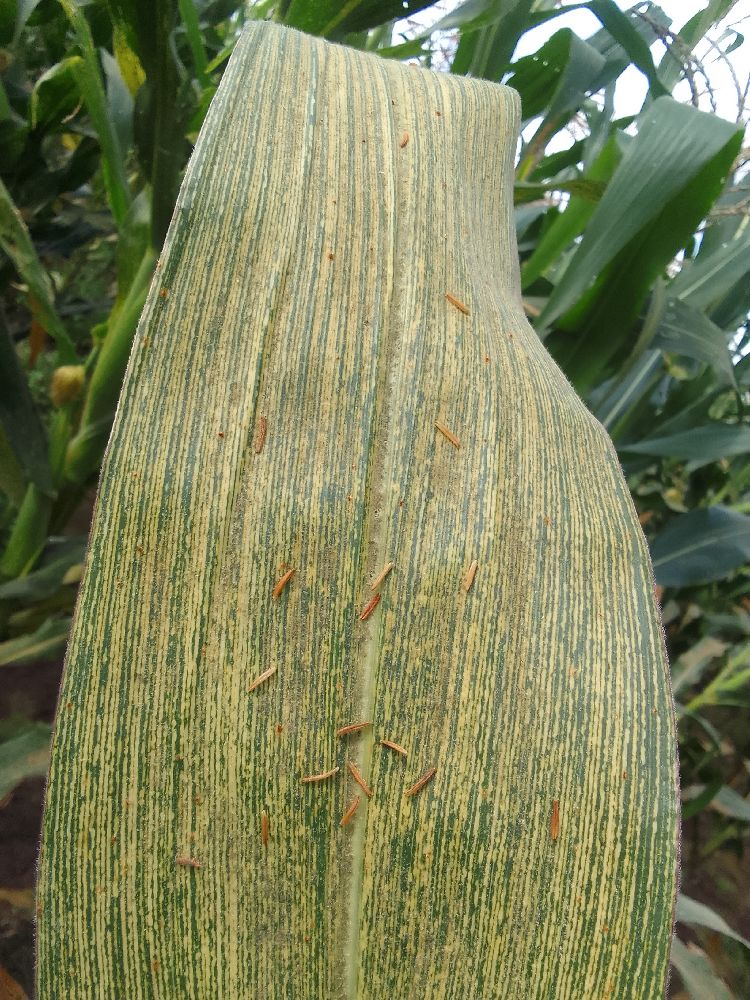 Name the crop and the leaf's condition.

maize, maize streak virus
